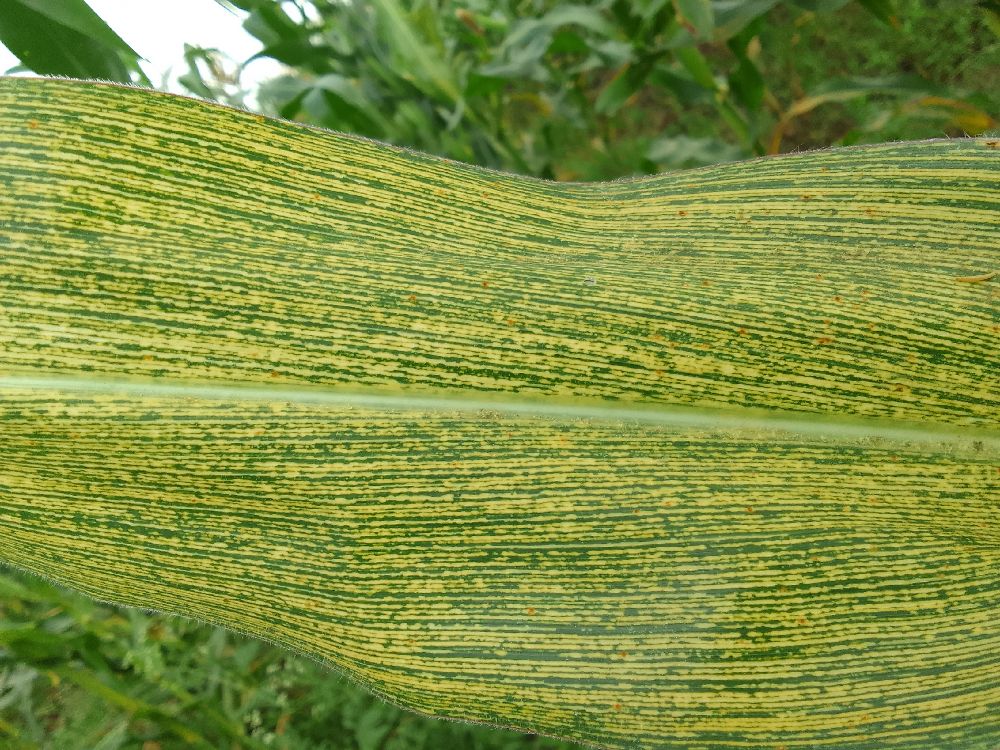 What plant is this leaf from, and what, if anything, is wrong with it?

maize, maize streak virus
